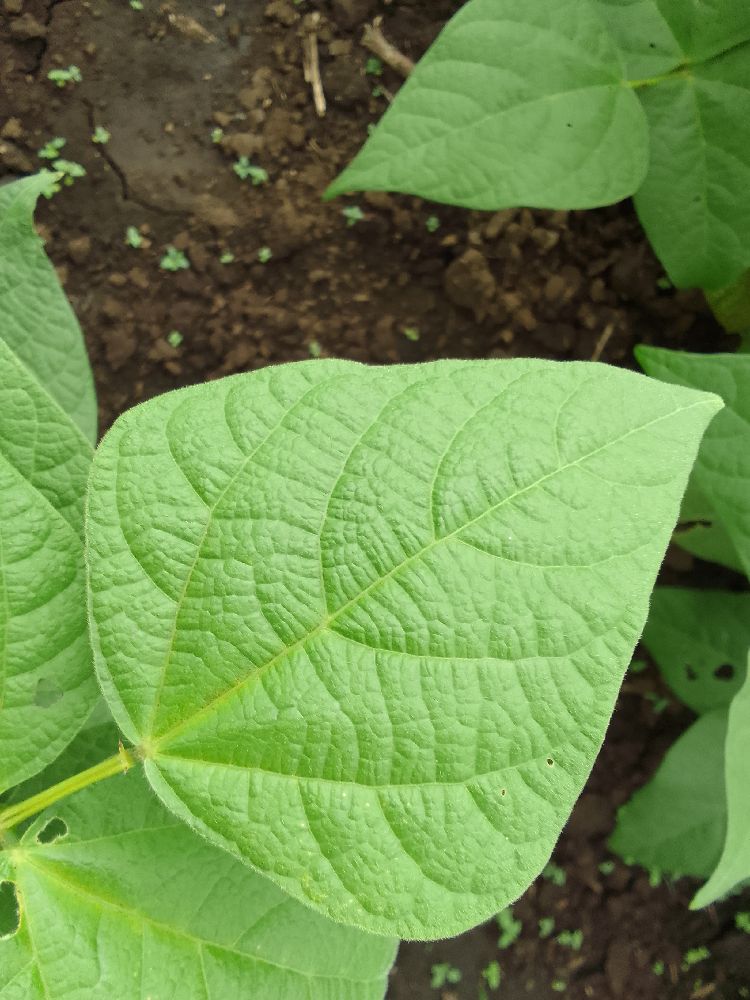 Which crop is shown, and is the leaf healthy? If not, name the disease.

common bean, healthy
